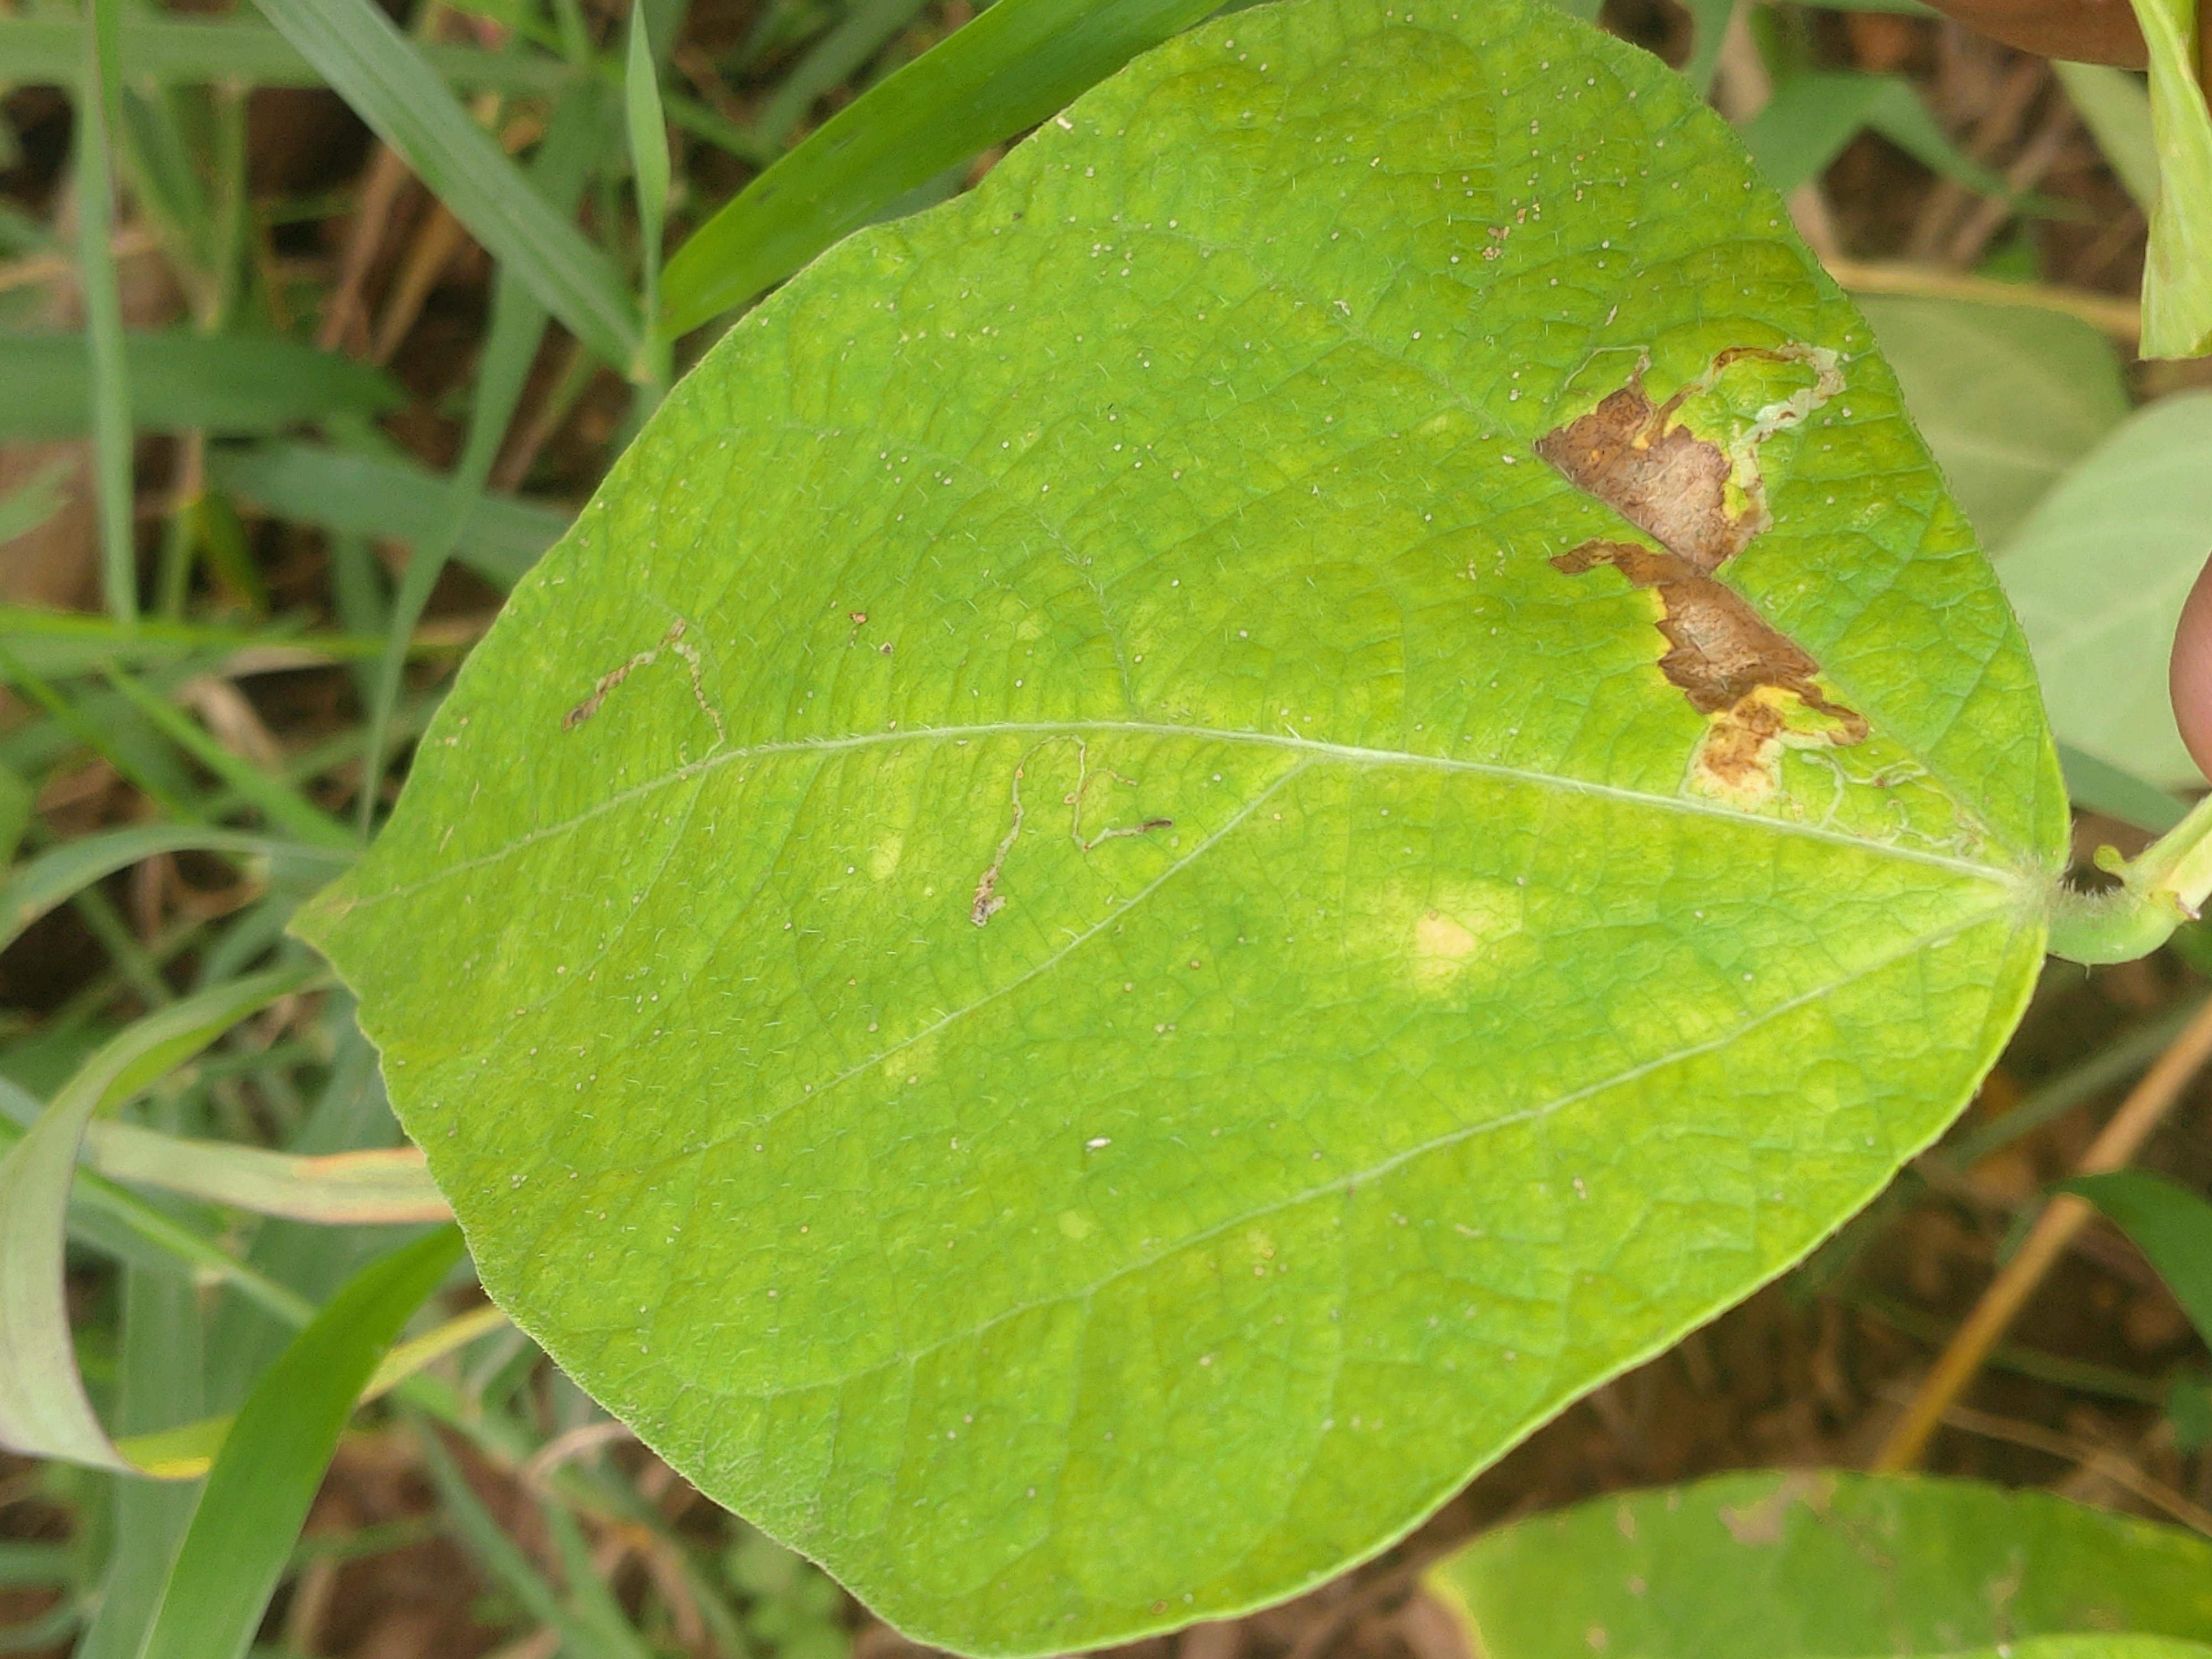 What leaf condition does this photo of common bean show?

rust
